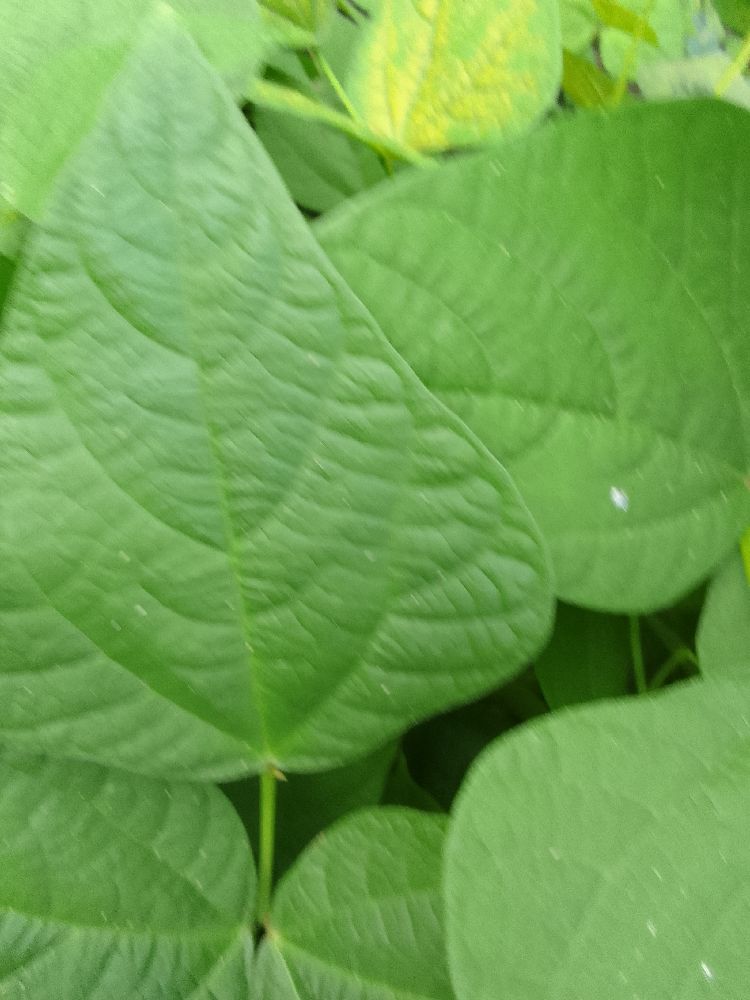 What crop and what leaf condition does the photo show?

common bean, healthy
